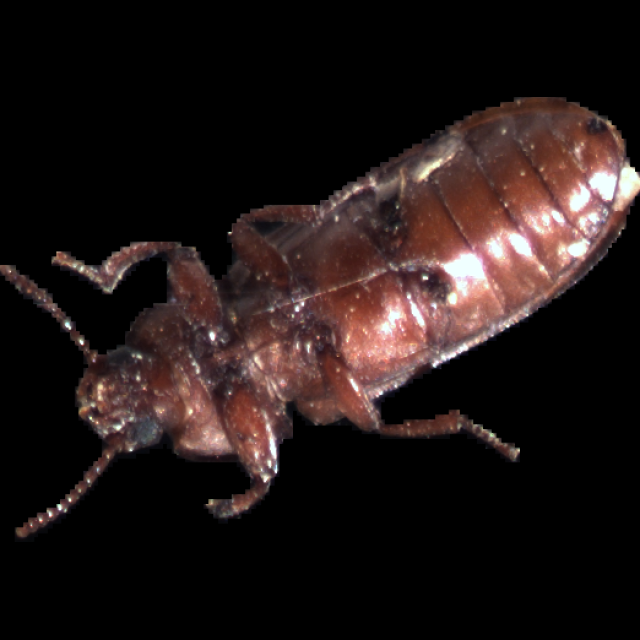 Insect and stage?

mealworm beetle
